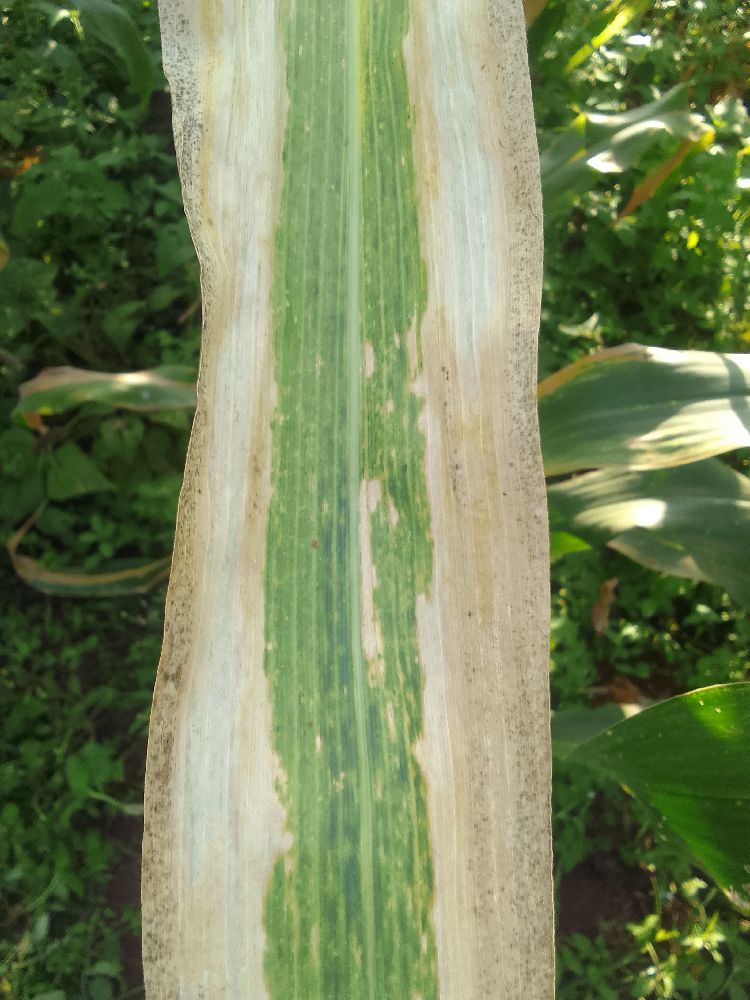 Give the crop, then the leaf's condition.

maize, maize lethal necrosis
